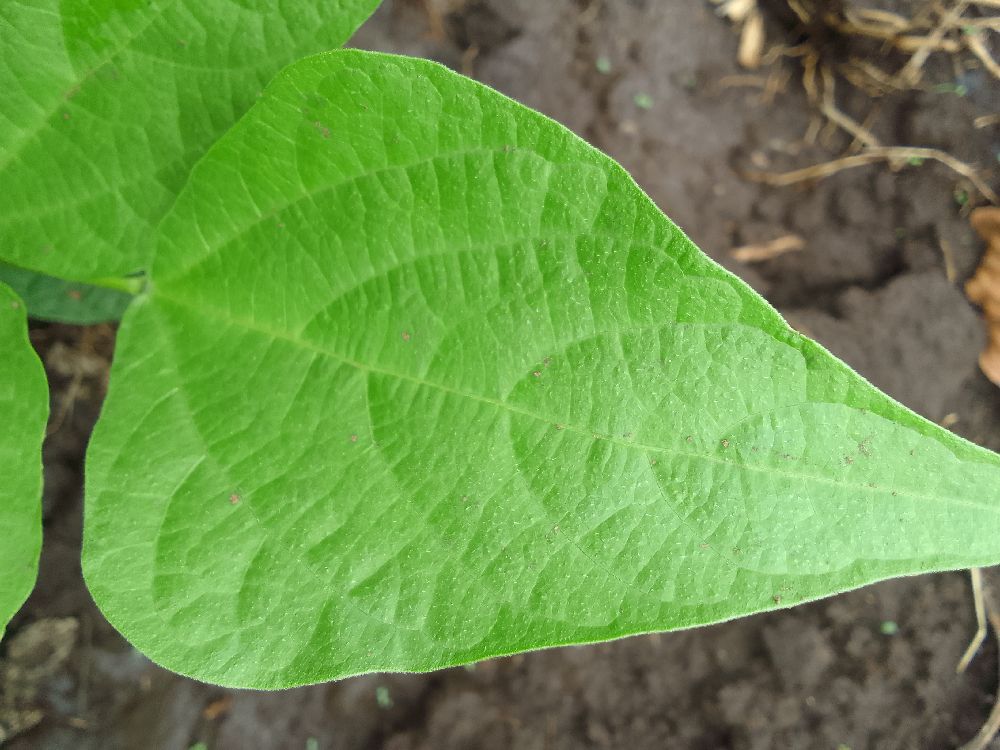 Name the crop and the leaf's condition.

common bean, healthy
